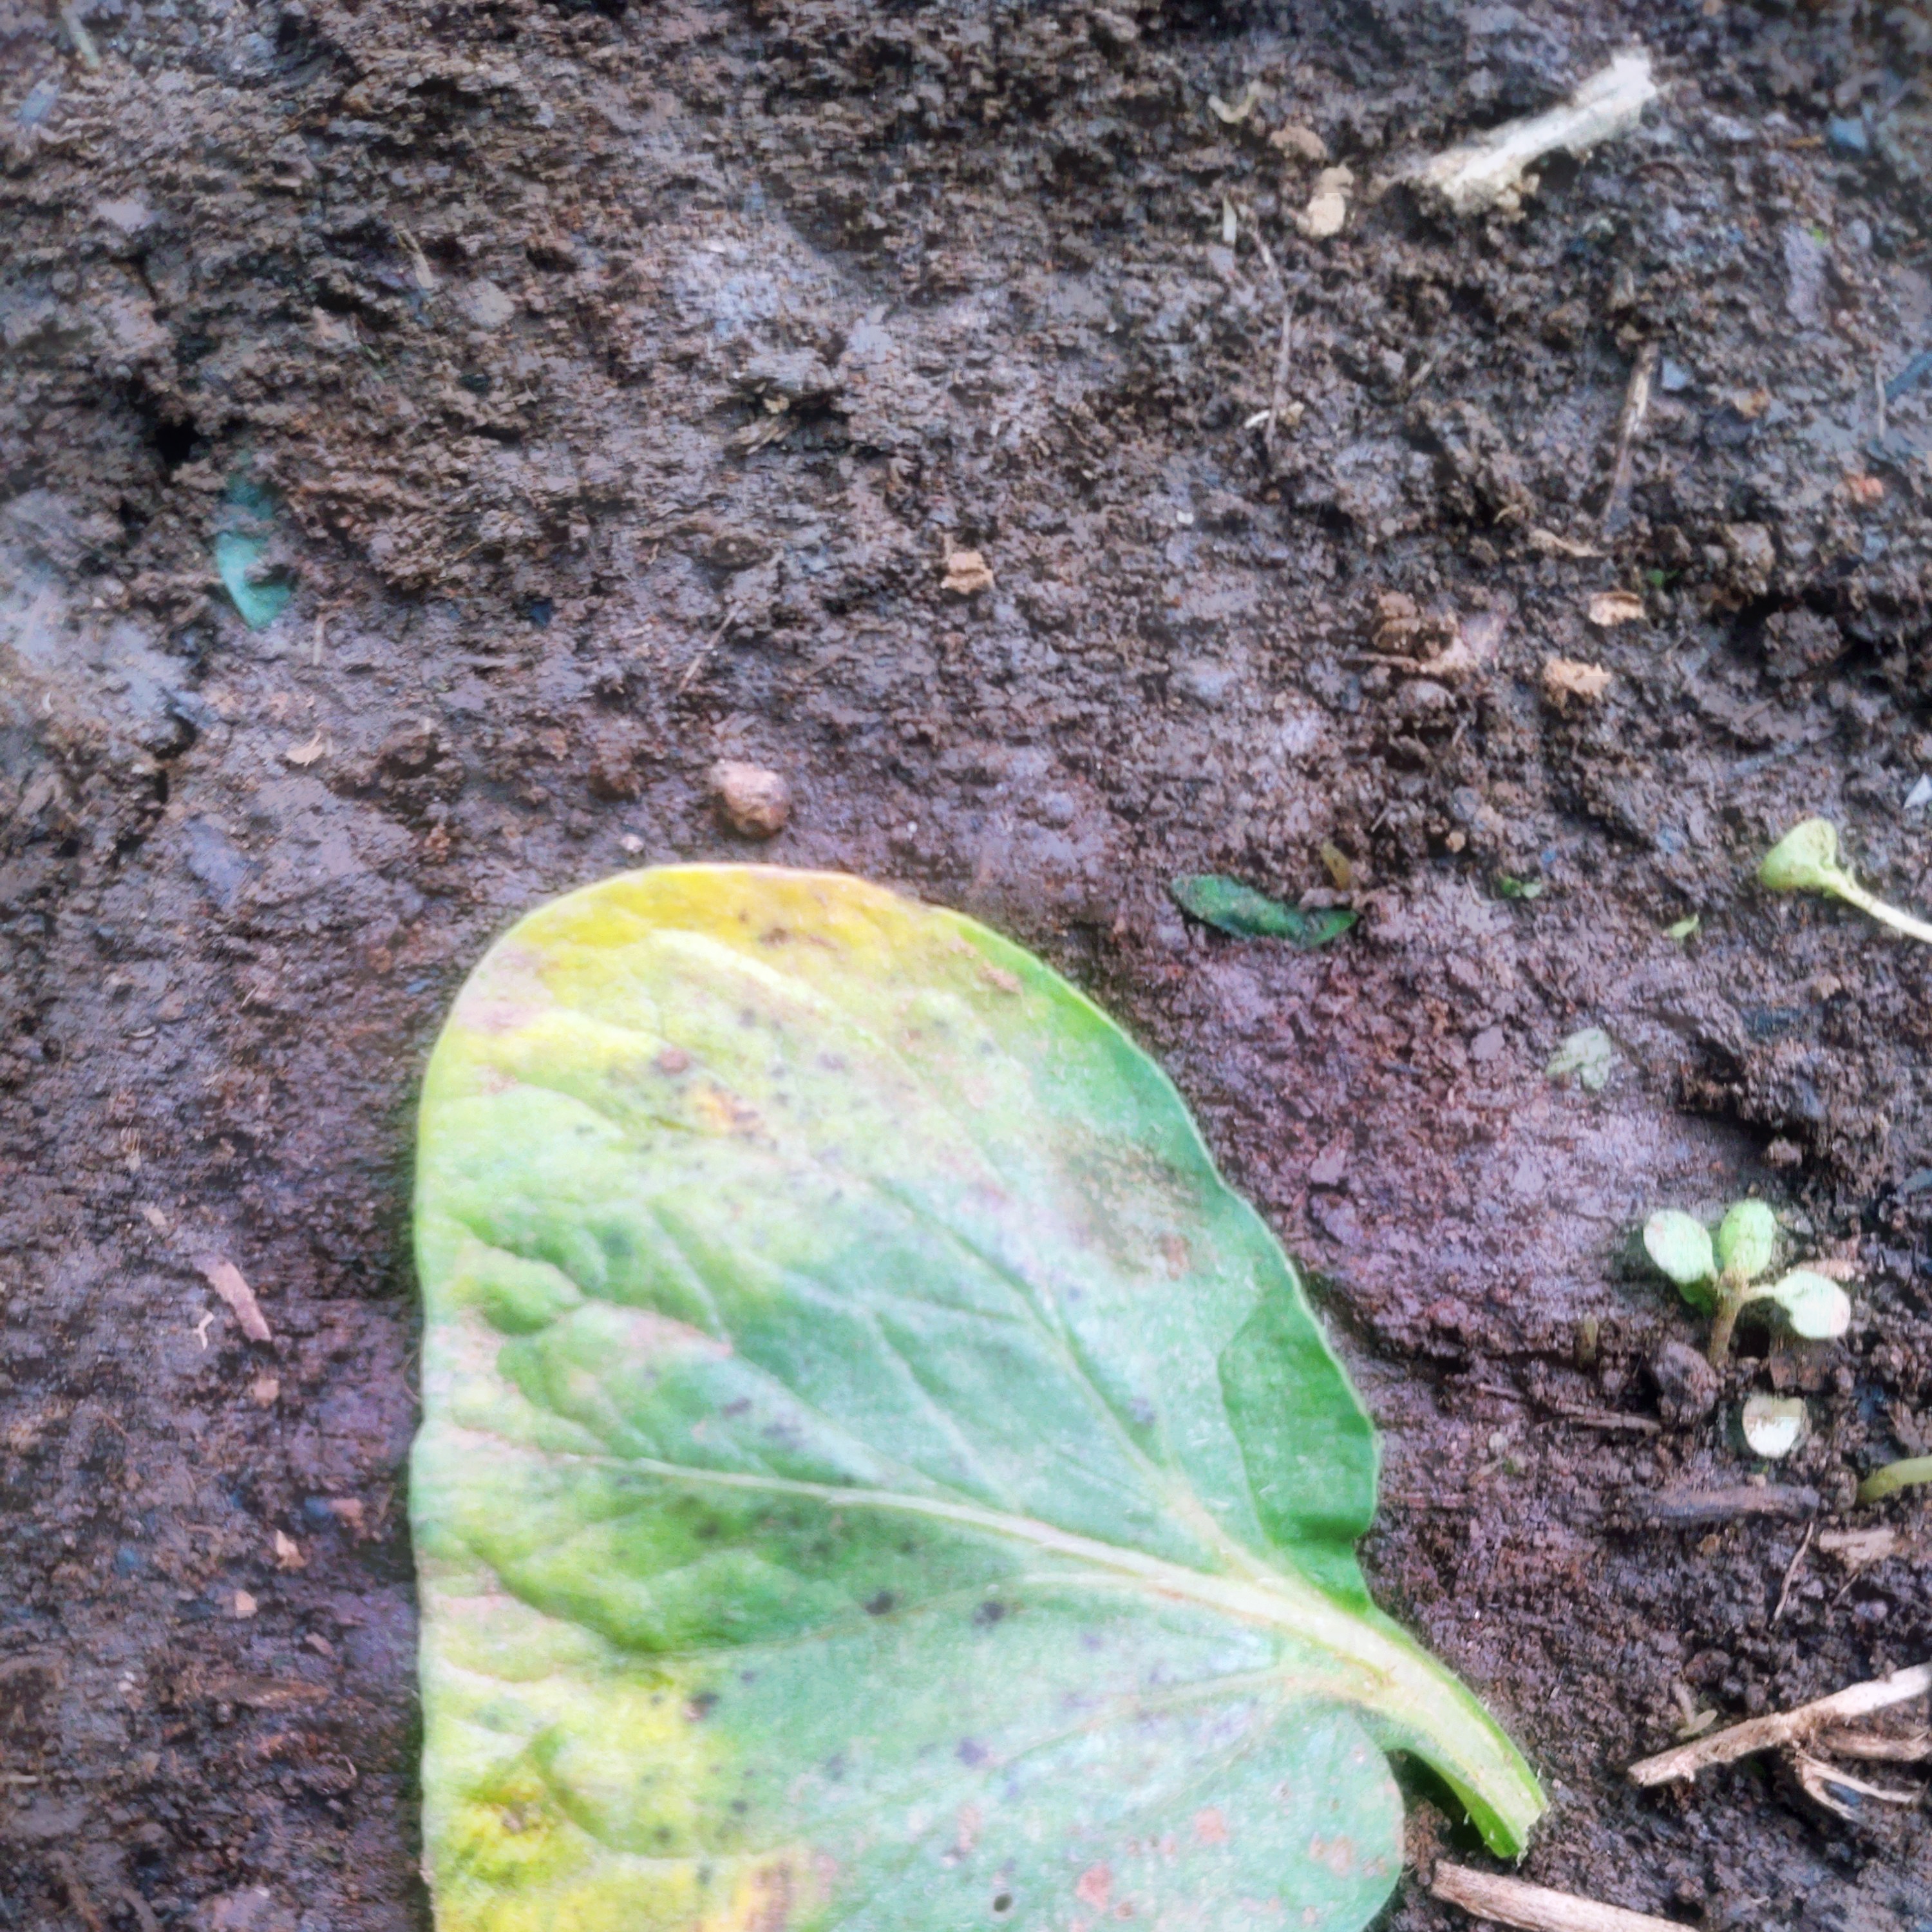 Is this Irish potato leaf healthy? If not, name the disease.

late blight
